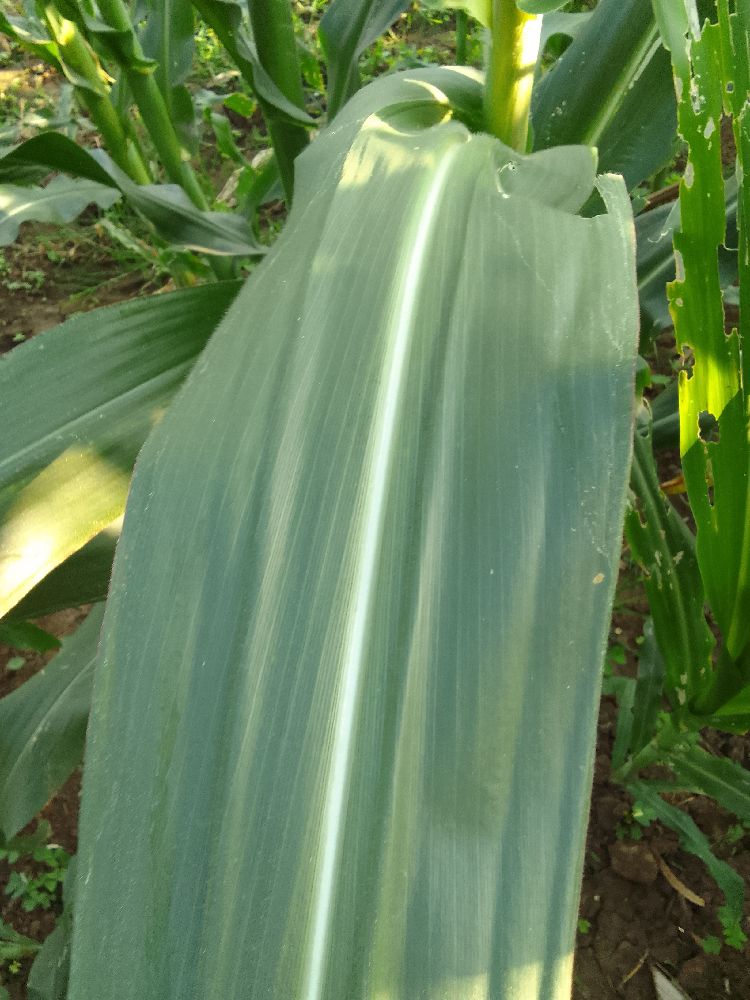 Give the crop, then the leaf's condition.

maize, healthy
